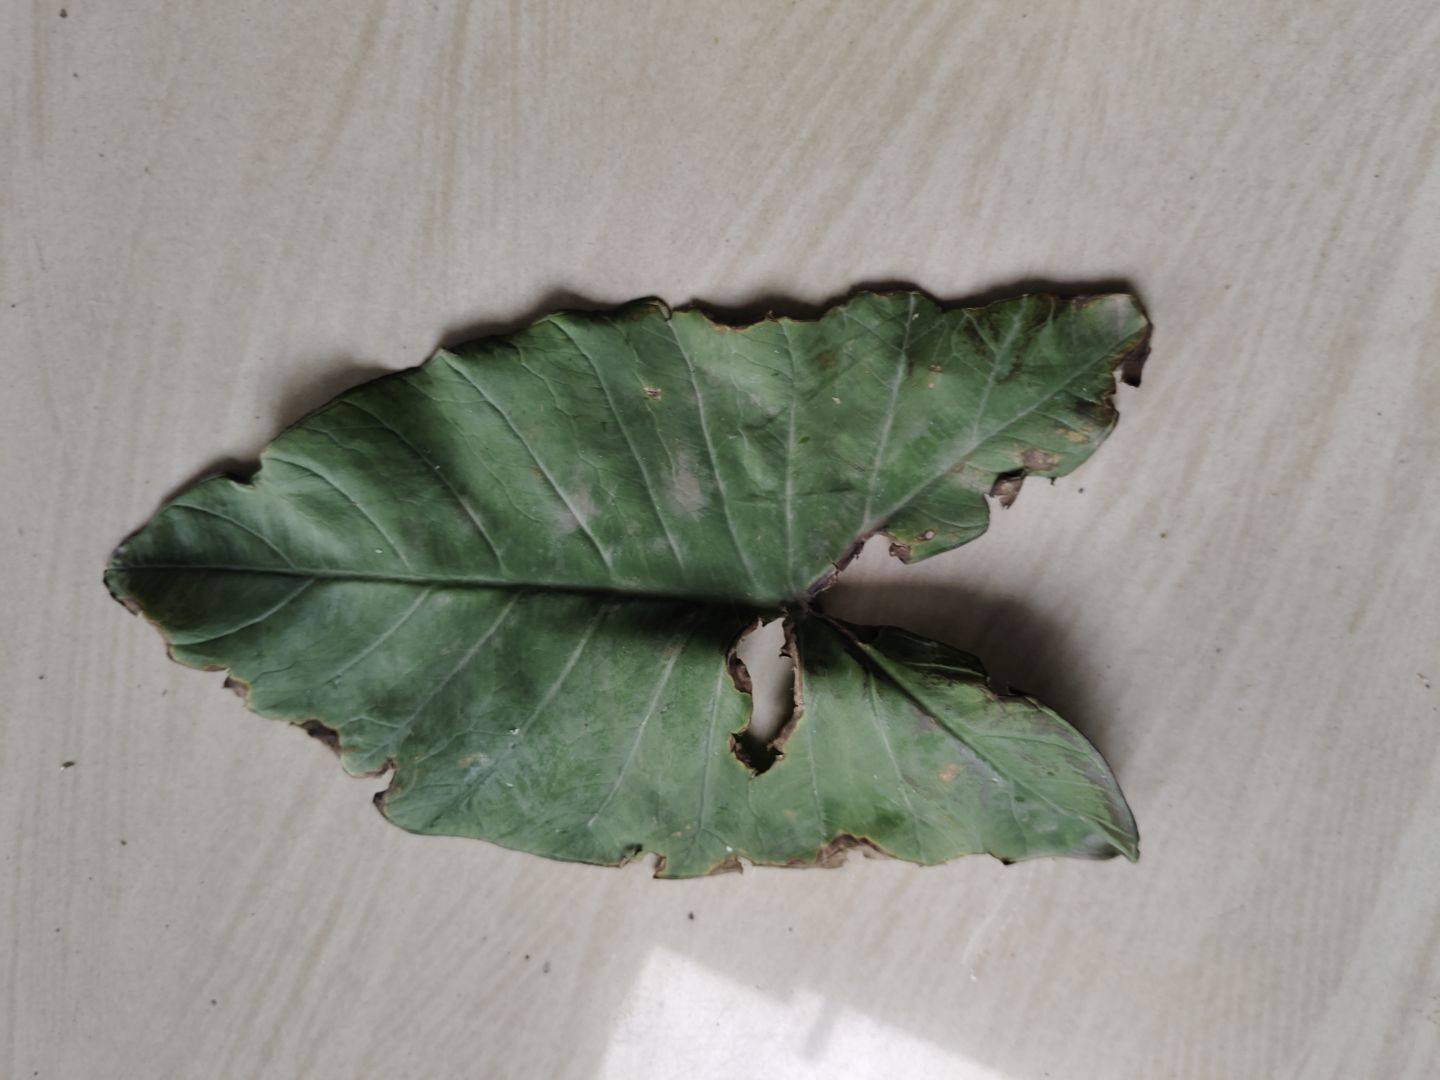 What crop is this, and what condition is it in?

taro, leaf blight
